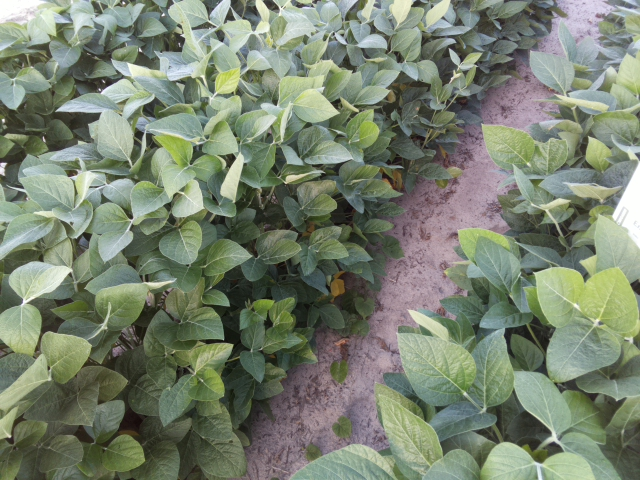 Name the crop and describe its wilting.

soybean, leaves with no wilting
